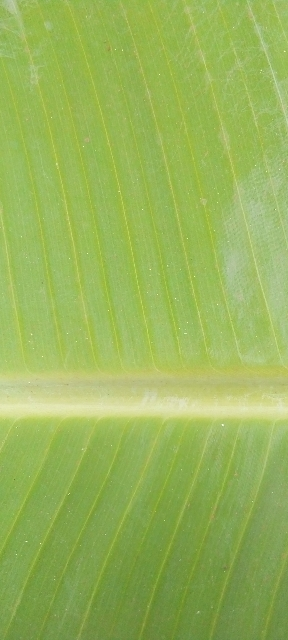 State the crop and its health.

banana, healthy
